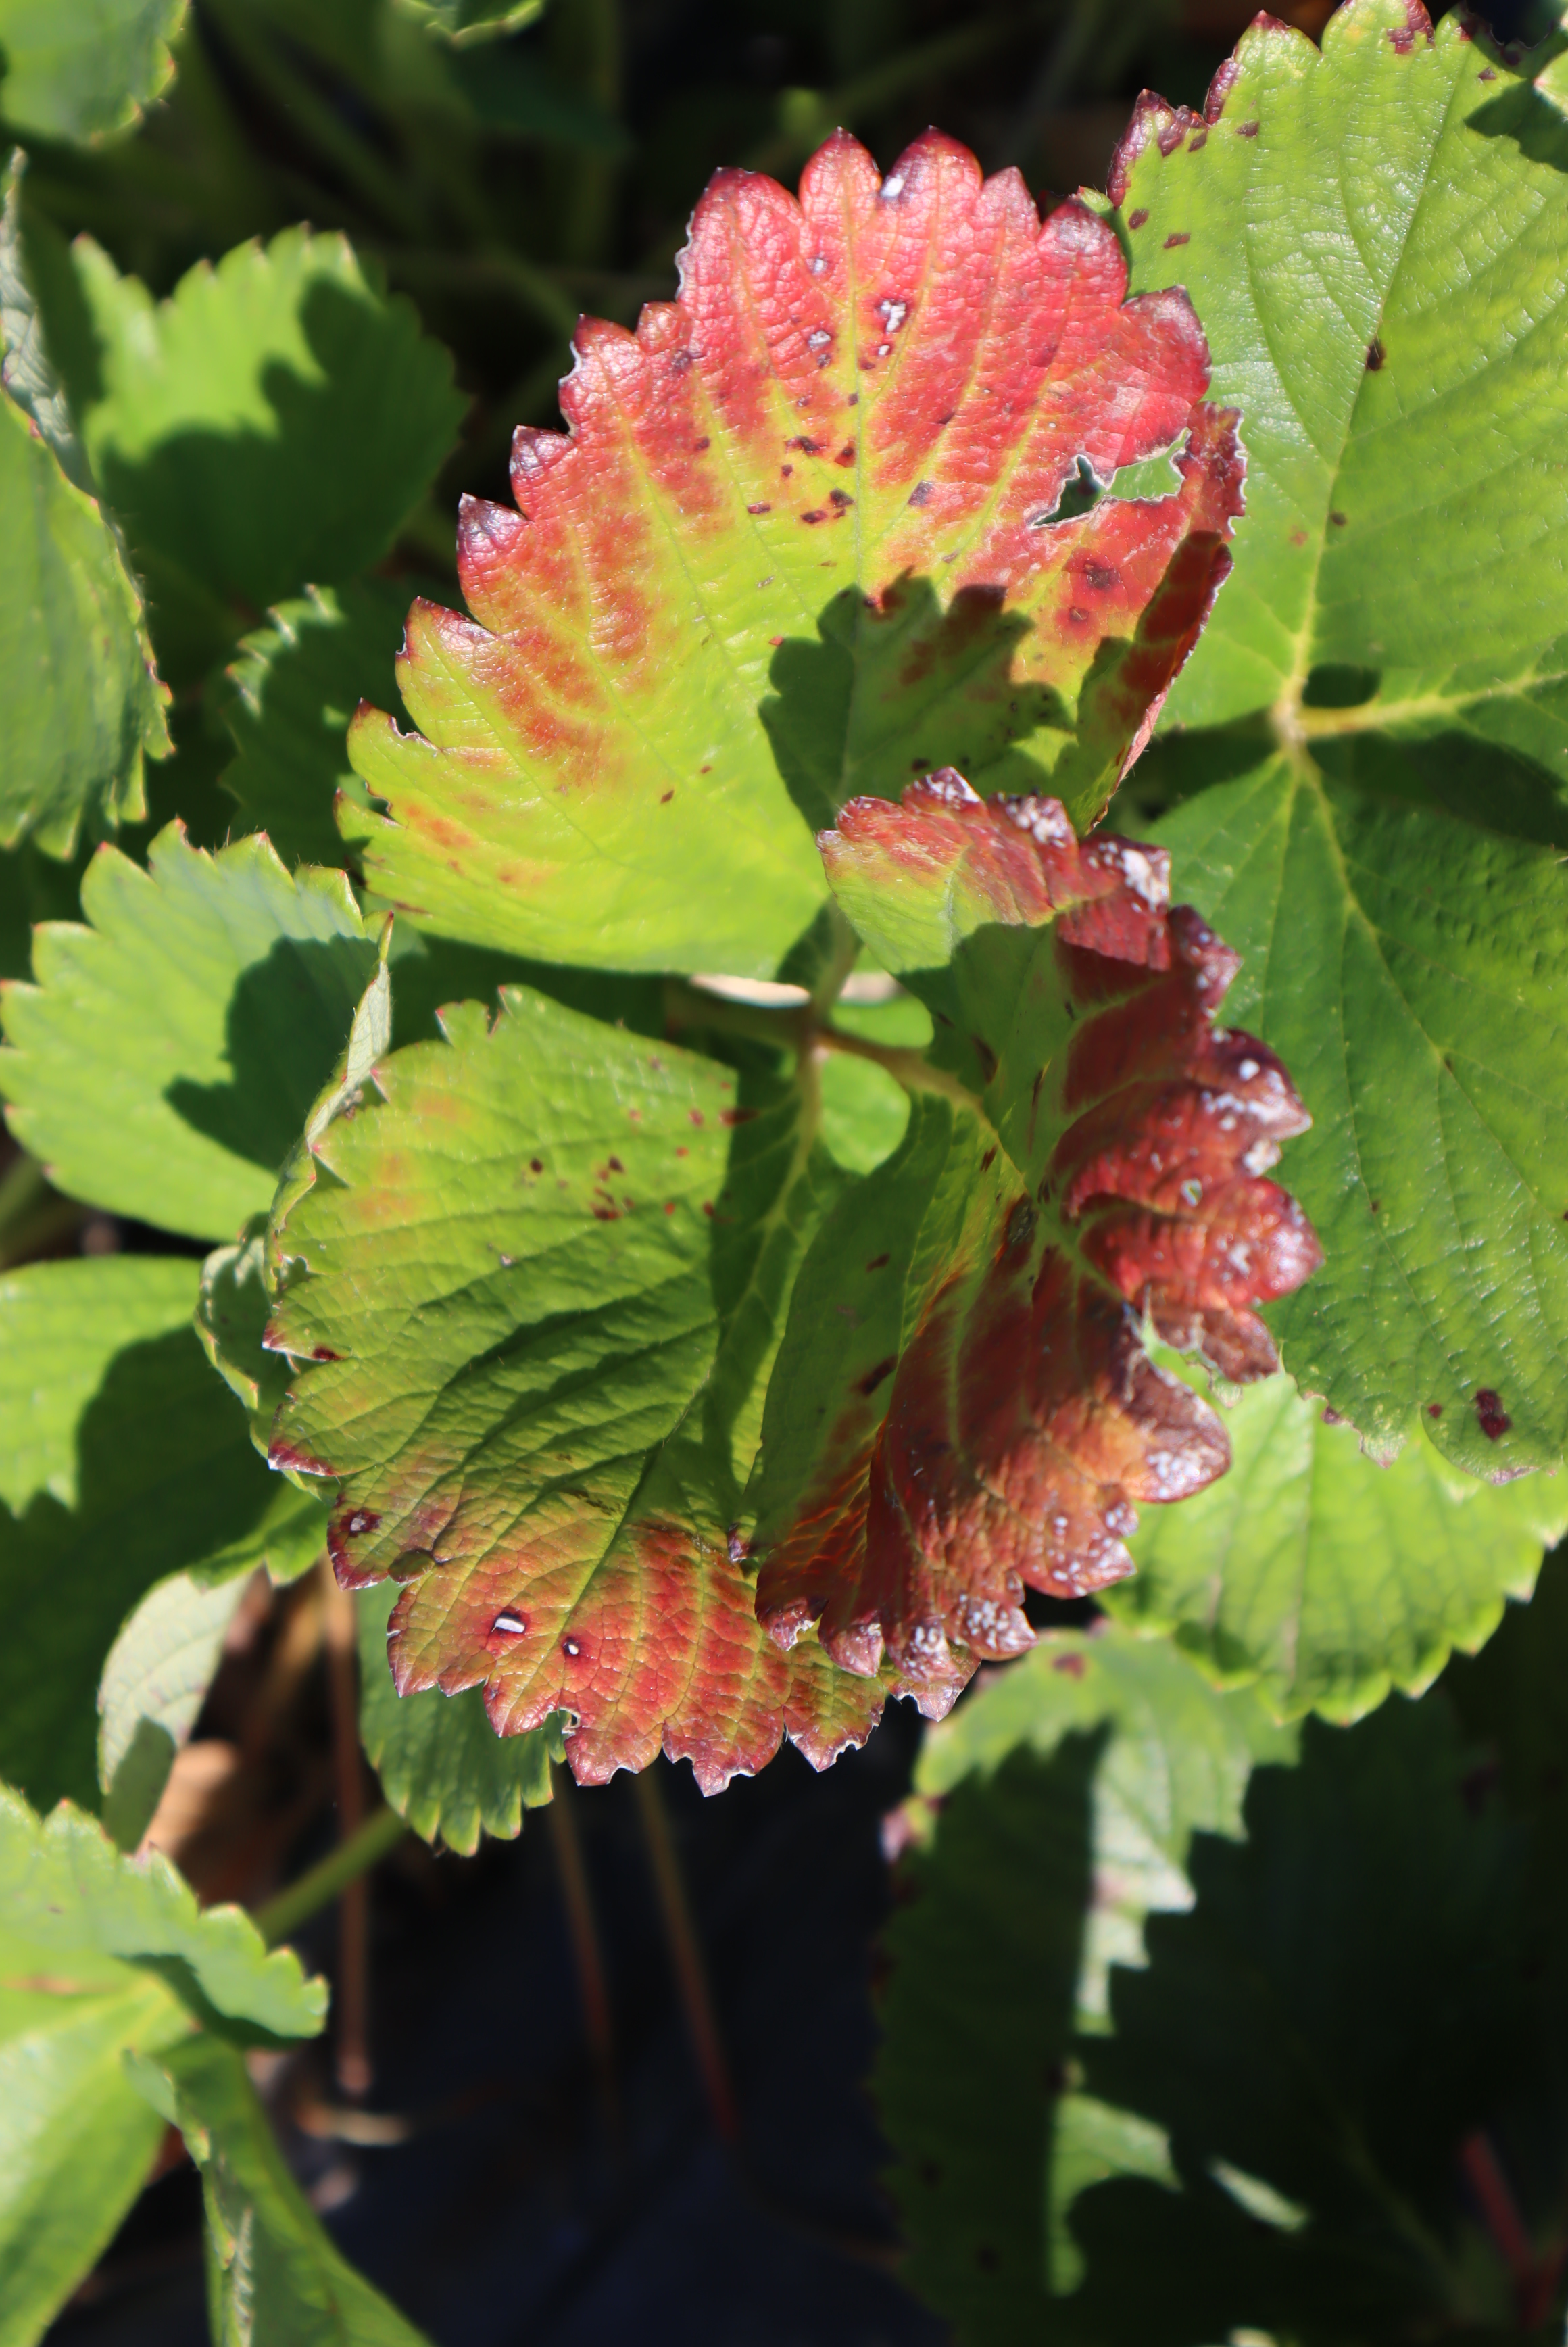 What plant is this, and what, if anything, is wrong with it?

strawberry, leaf spot, phytophagous, verticillium wilt
